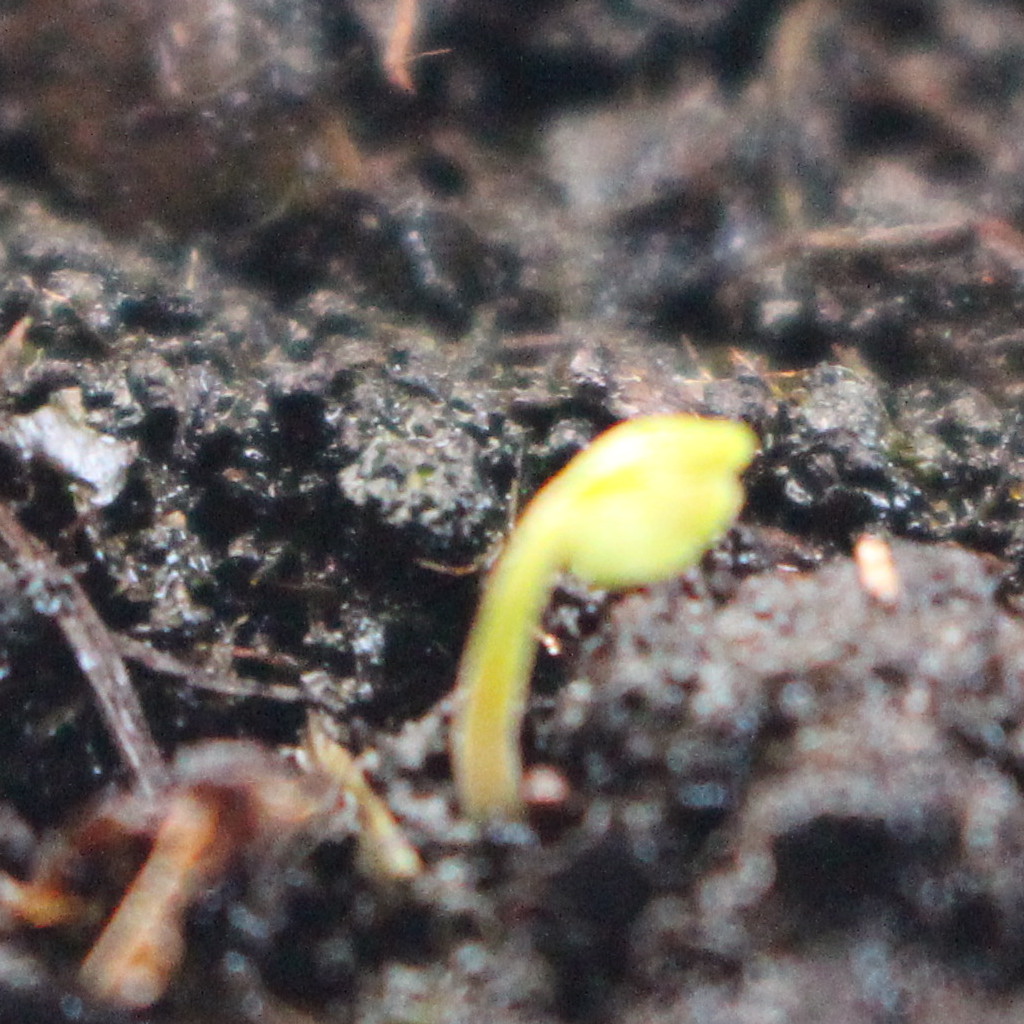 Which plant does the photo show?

Veronica persica
